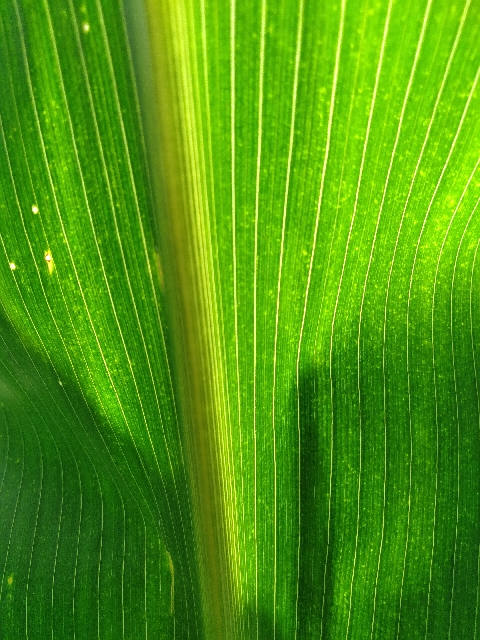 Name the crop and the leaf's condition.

maize, maize lethal necrosis
